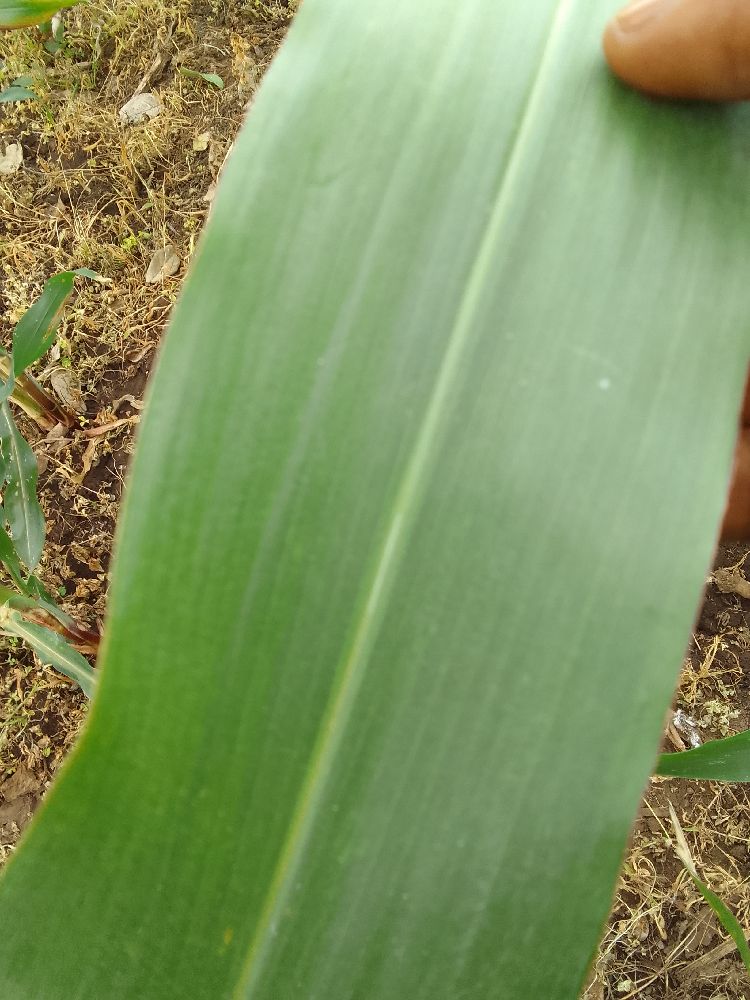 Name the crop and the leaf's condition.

maize, healthy
